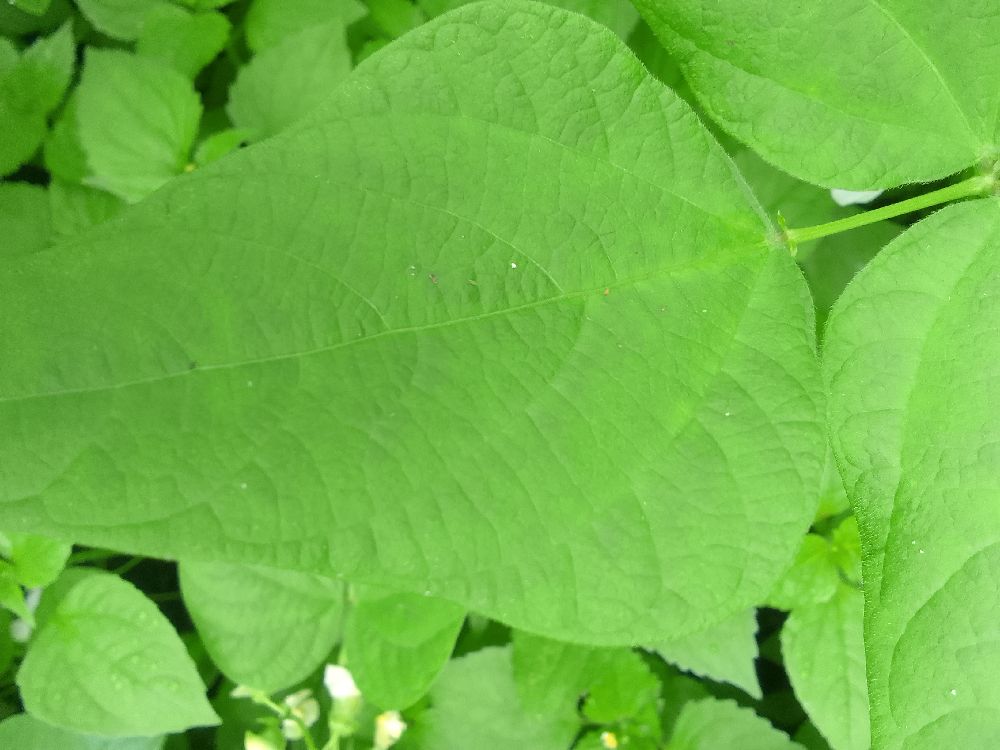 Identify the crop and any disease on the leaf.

common bean, healthy
